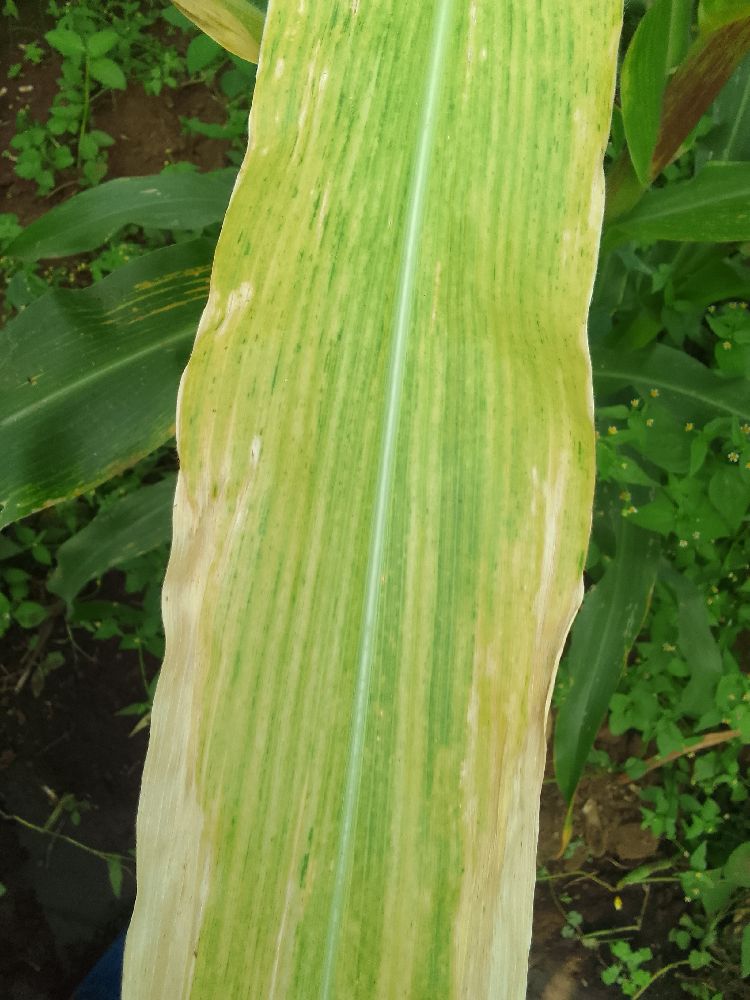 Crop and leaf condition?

maize, maize lethal necrosis
